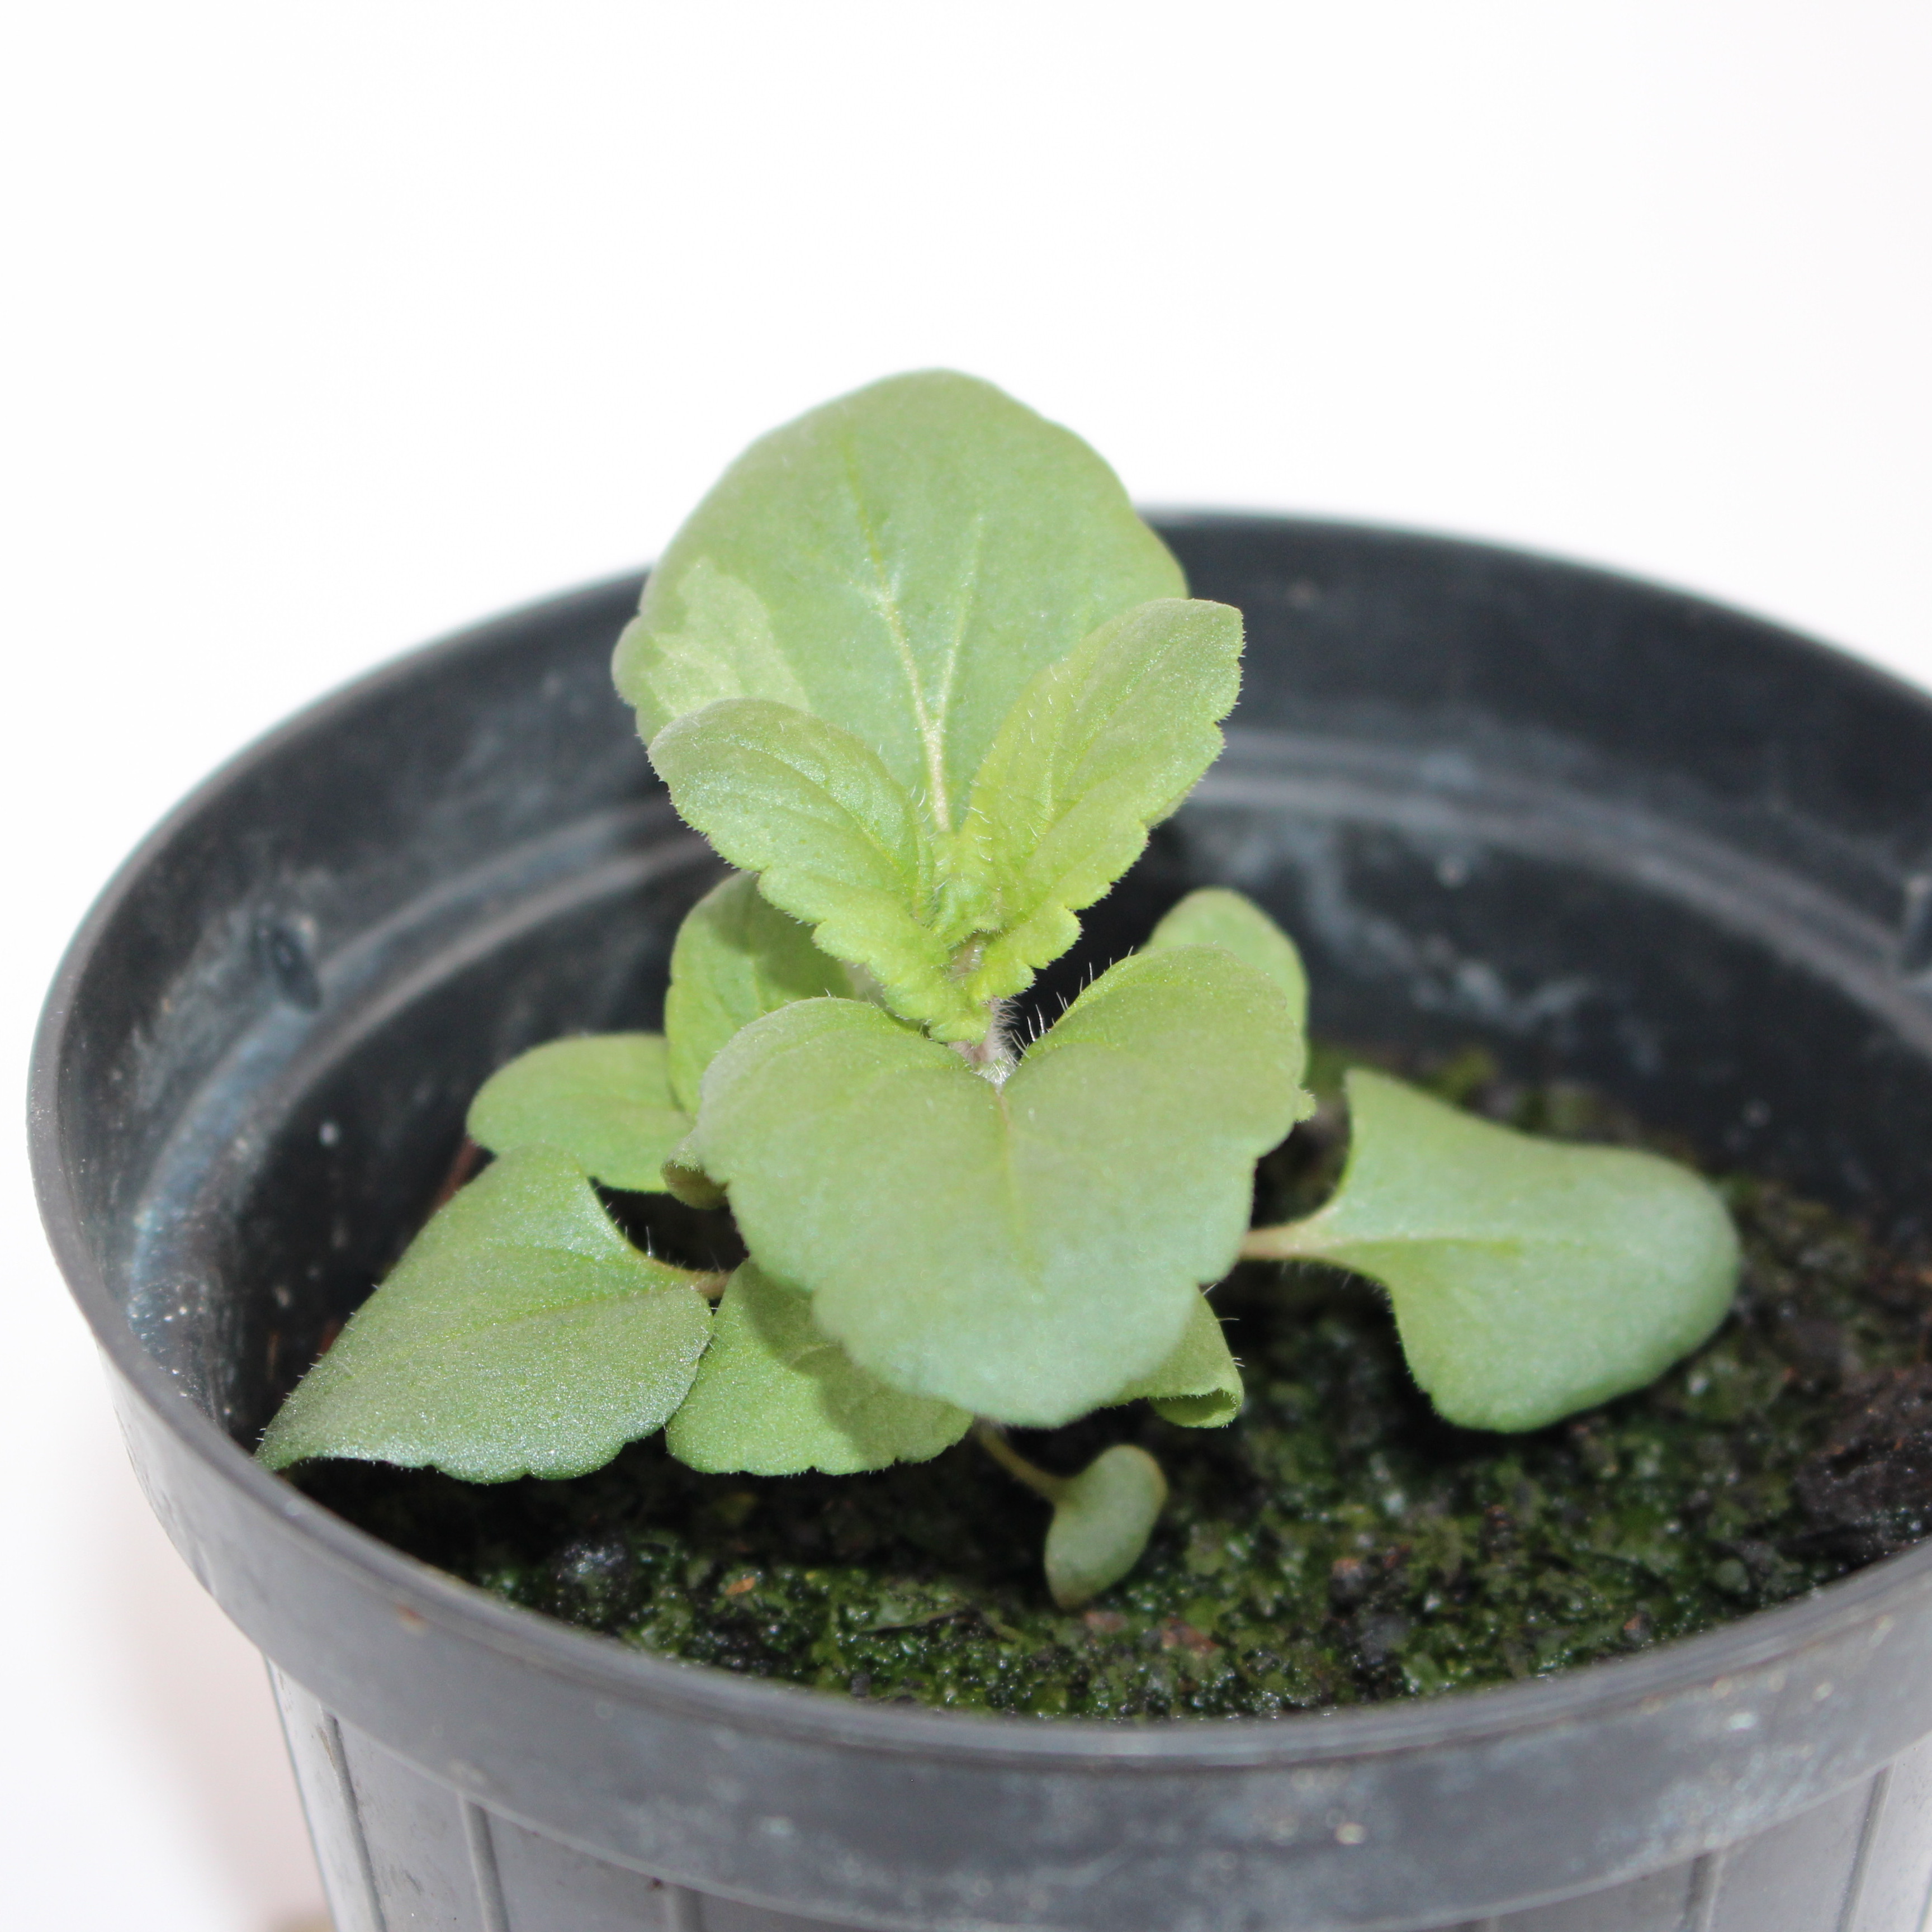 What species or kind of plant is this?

Veronica persica
